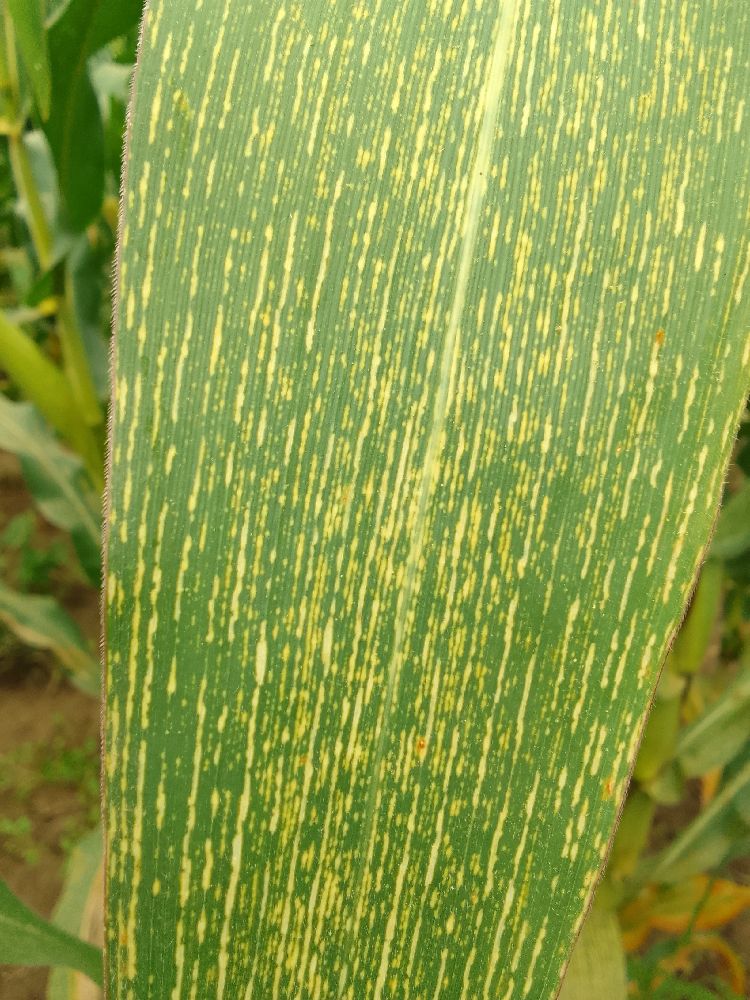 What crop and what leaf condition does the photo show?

maize, maize streak virus
